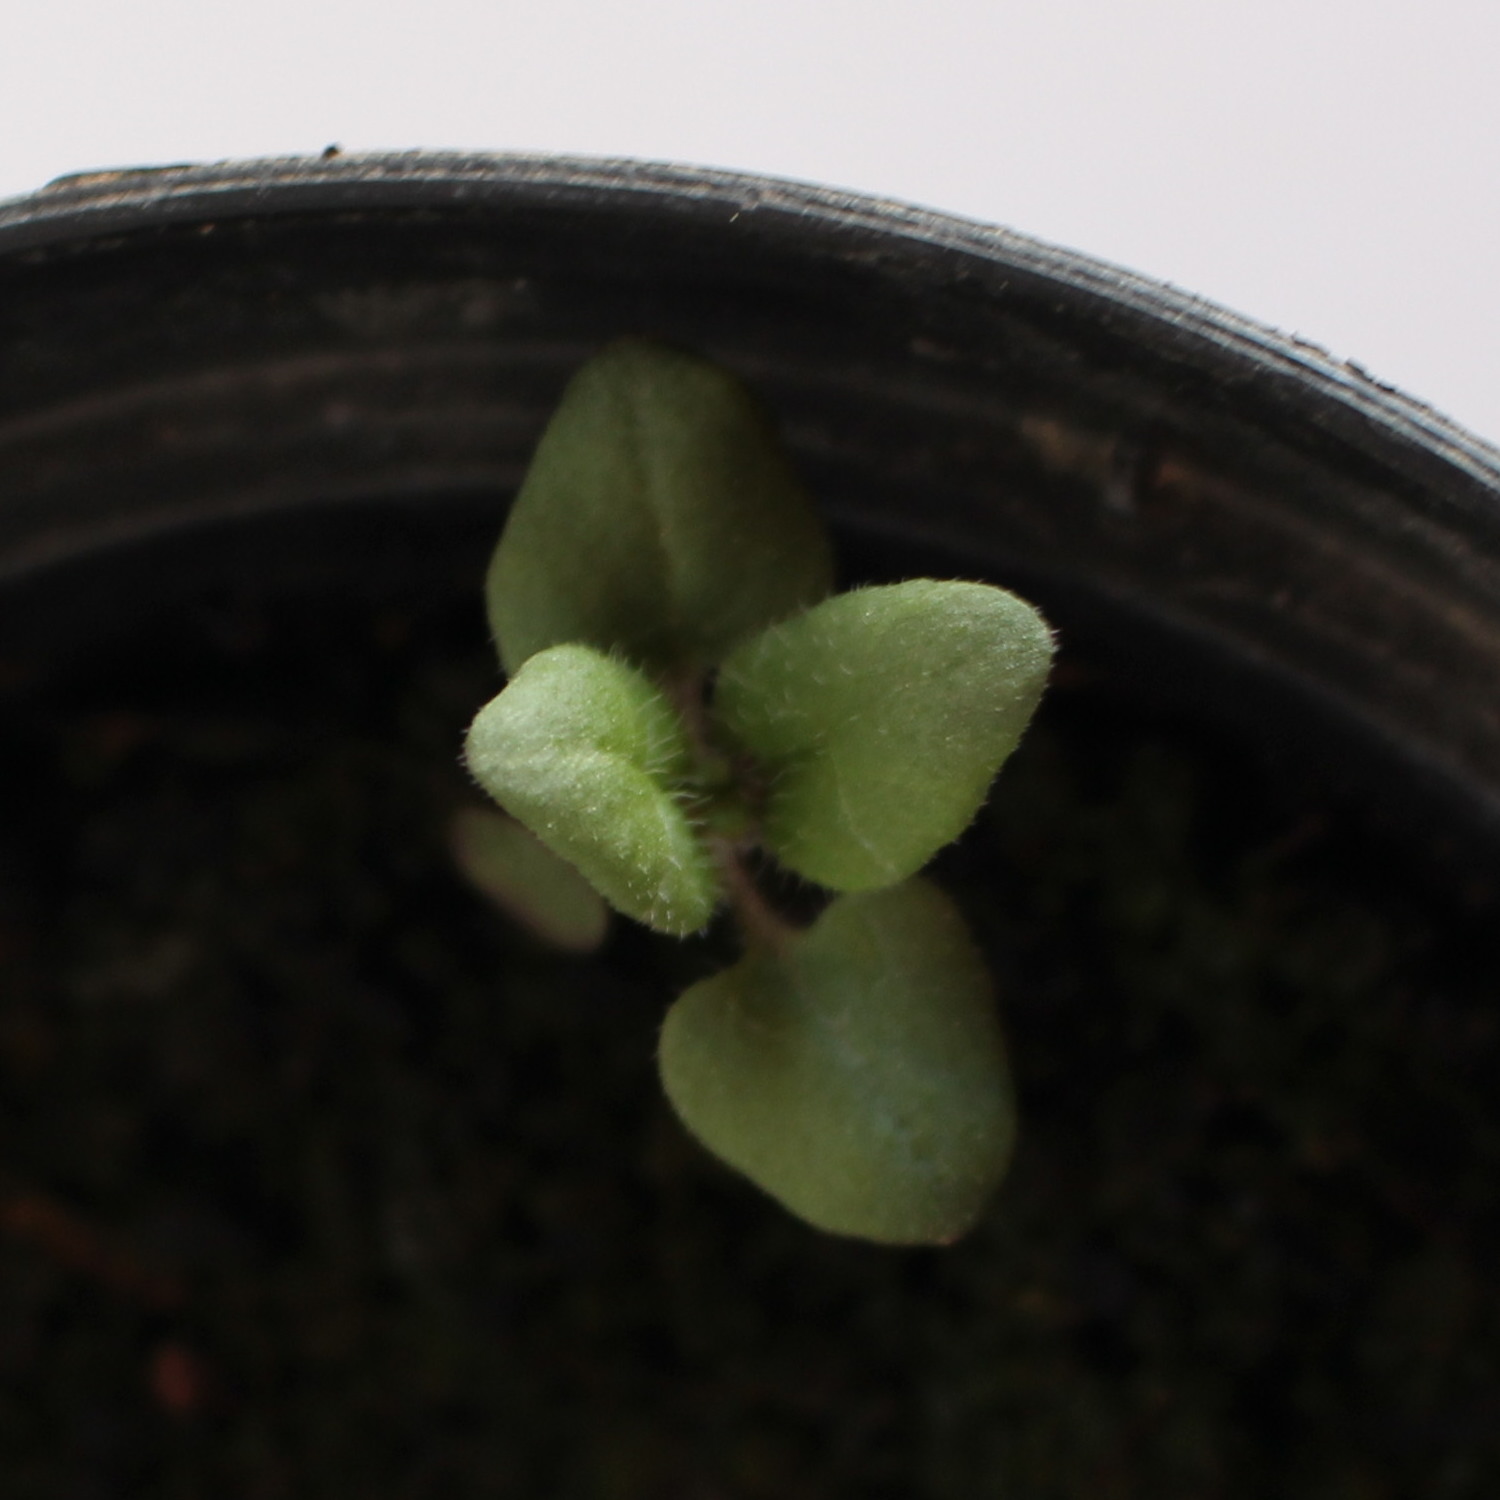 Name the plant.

Veronica persica
